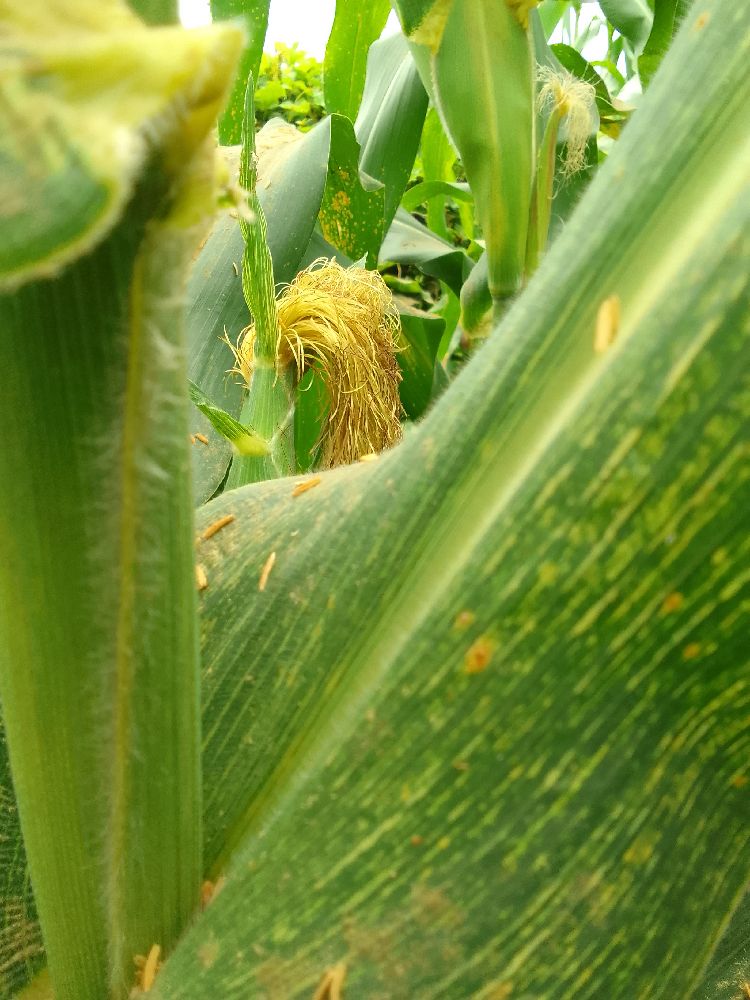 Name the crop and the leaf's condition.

maize, maize streak virus
